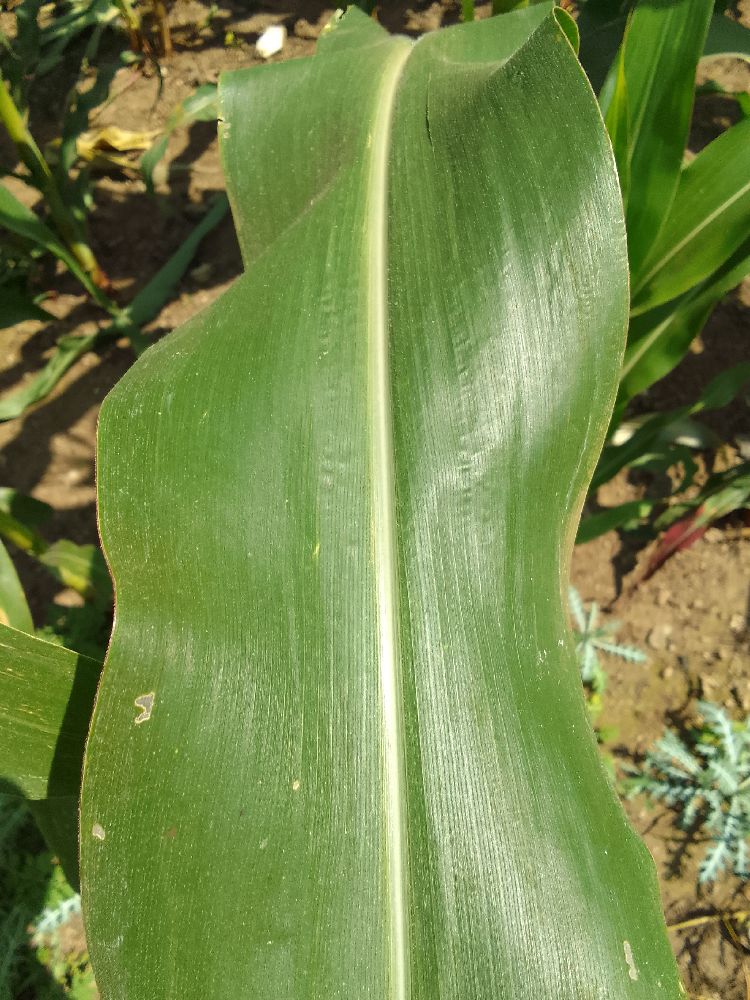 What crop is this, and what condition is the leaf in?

maize, healthy
